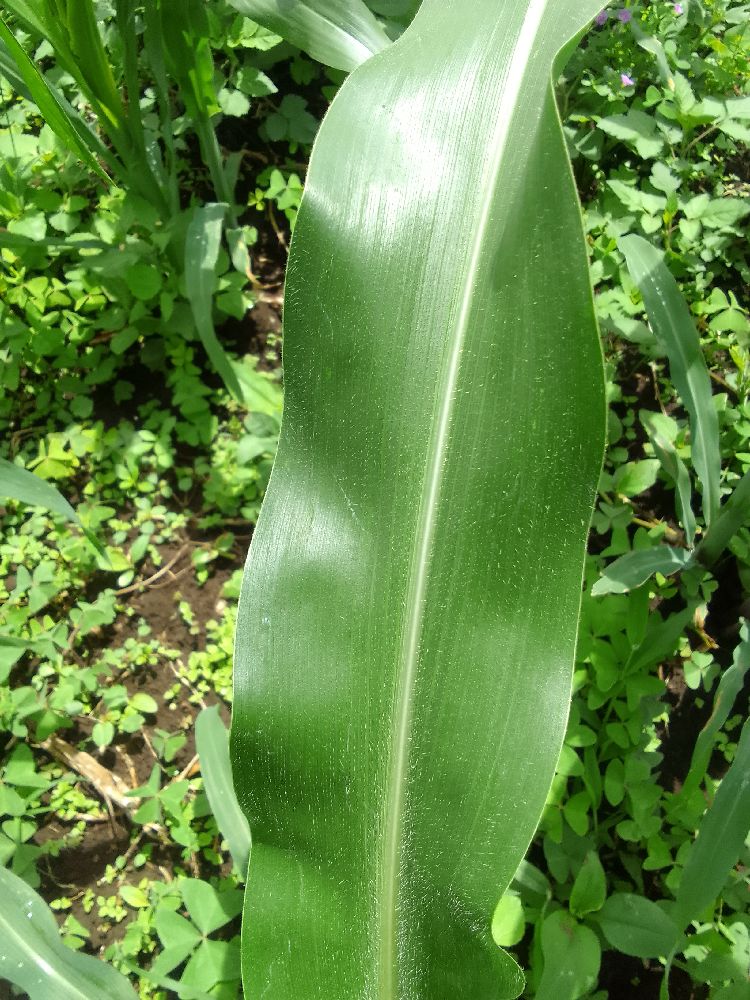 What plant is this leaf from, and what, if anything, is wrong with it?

maize, healthy
